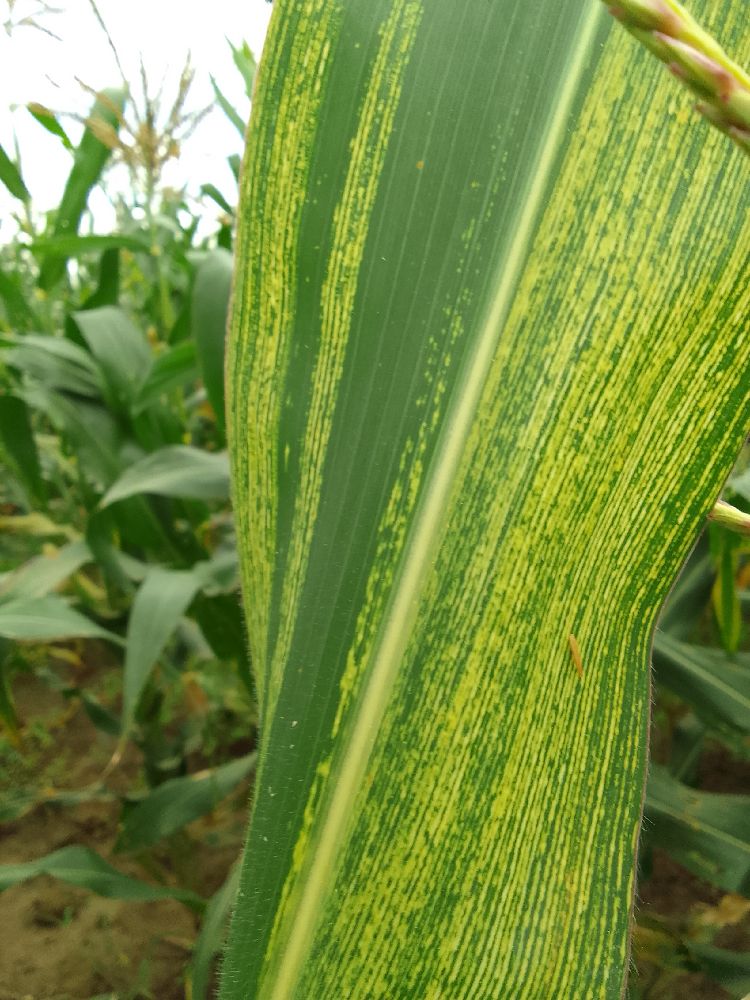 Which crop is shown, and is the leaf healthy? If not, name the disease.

maize, maize streak virus
